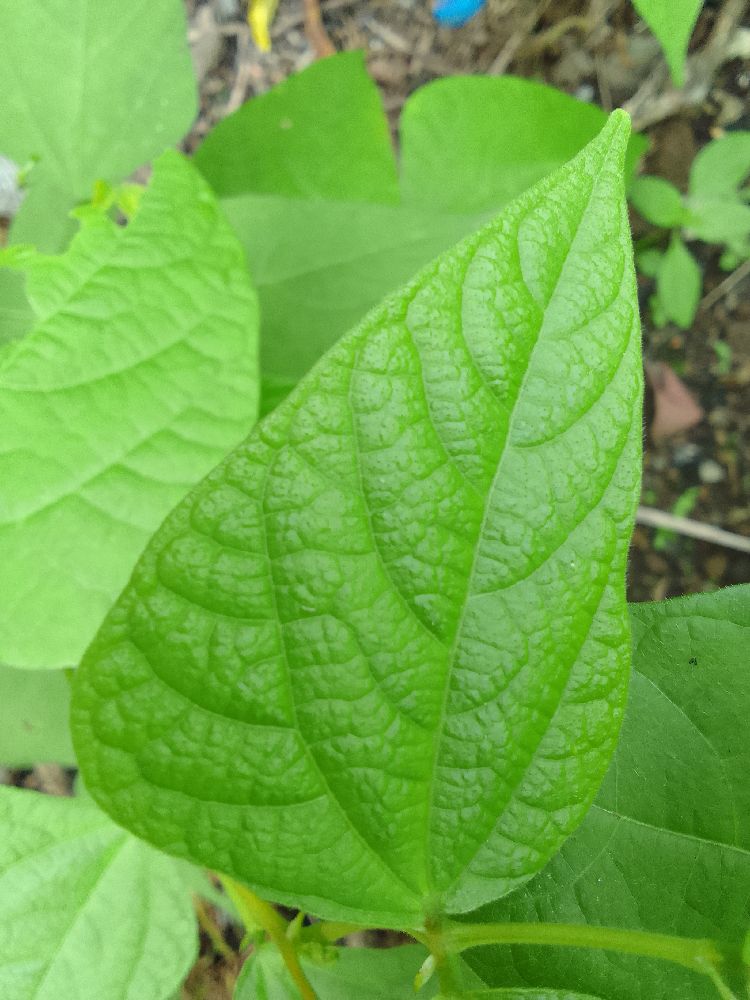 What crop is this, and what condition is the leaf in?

common bean, healthy
